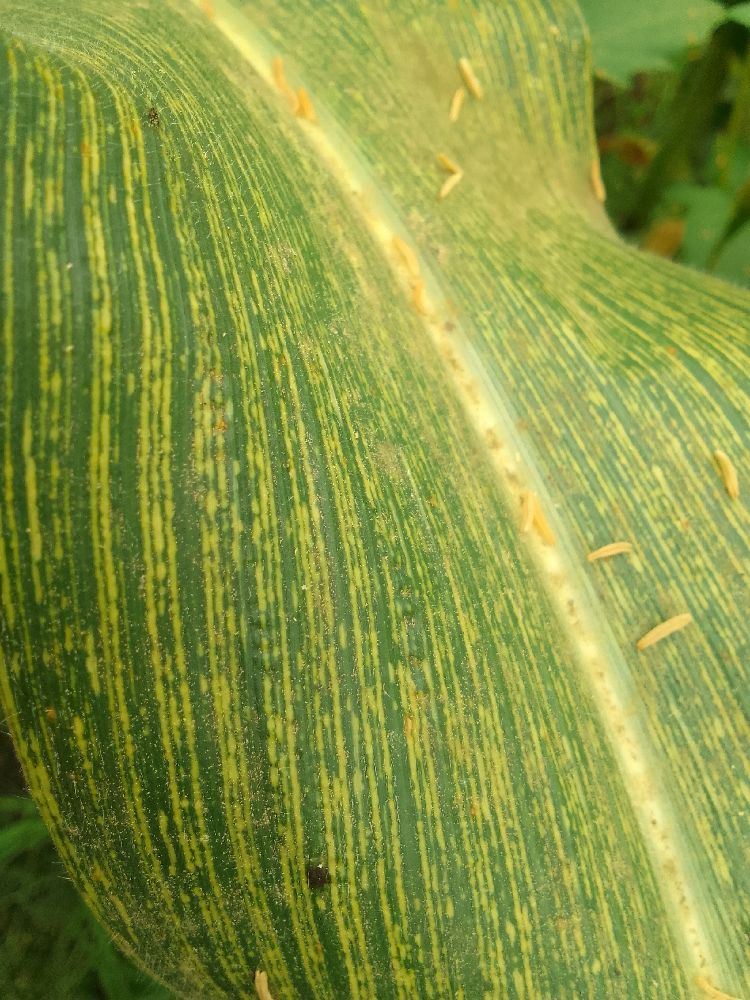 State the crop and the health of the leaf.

maize, maize streak virus
